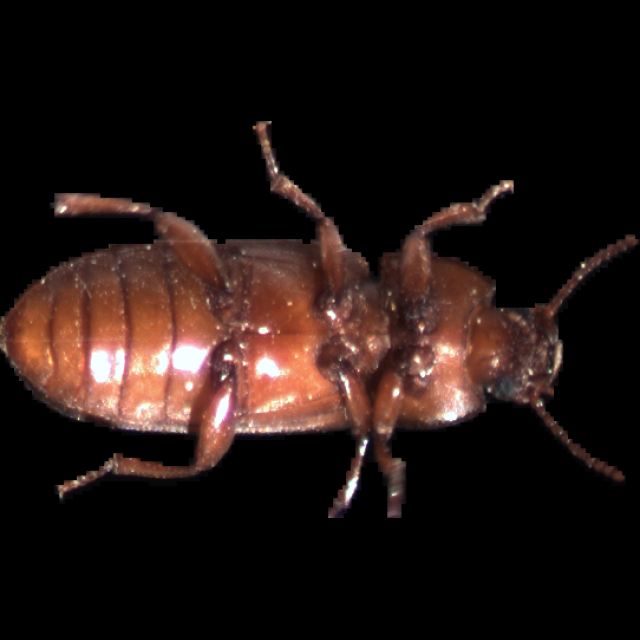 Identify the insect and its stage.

mealworm beetle
